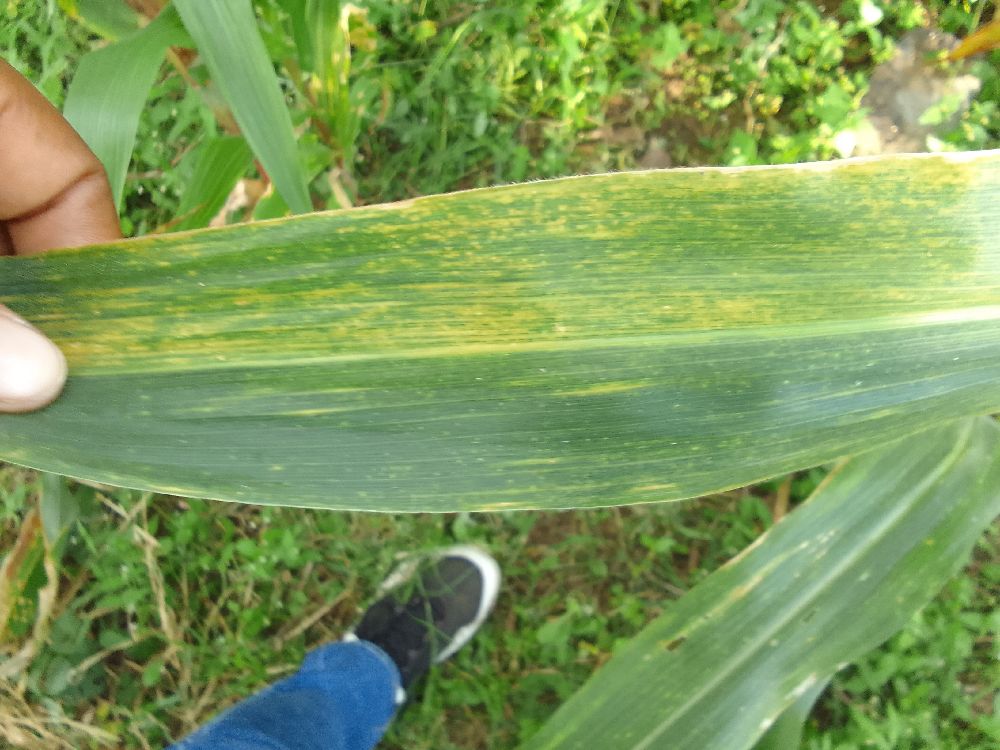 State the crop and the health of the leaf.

maize, maize lethal necrosis
